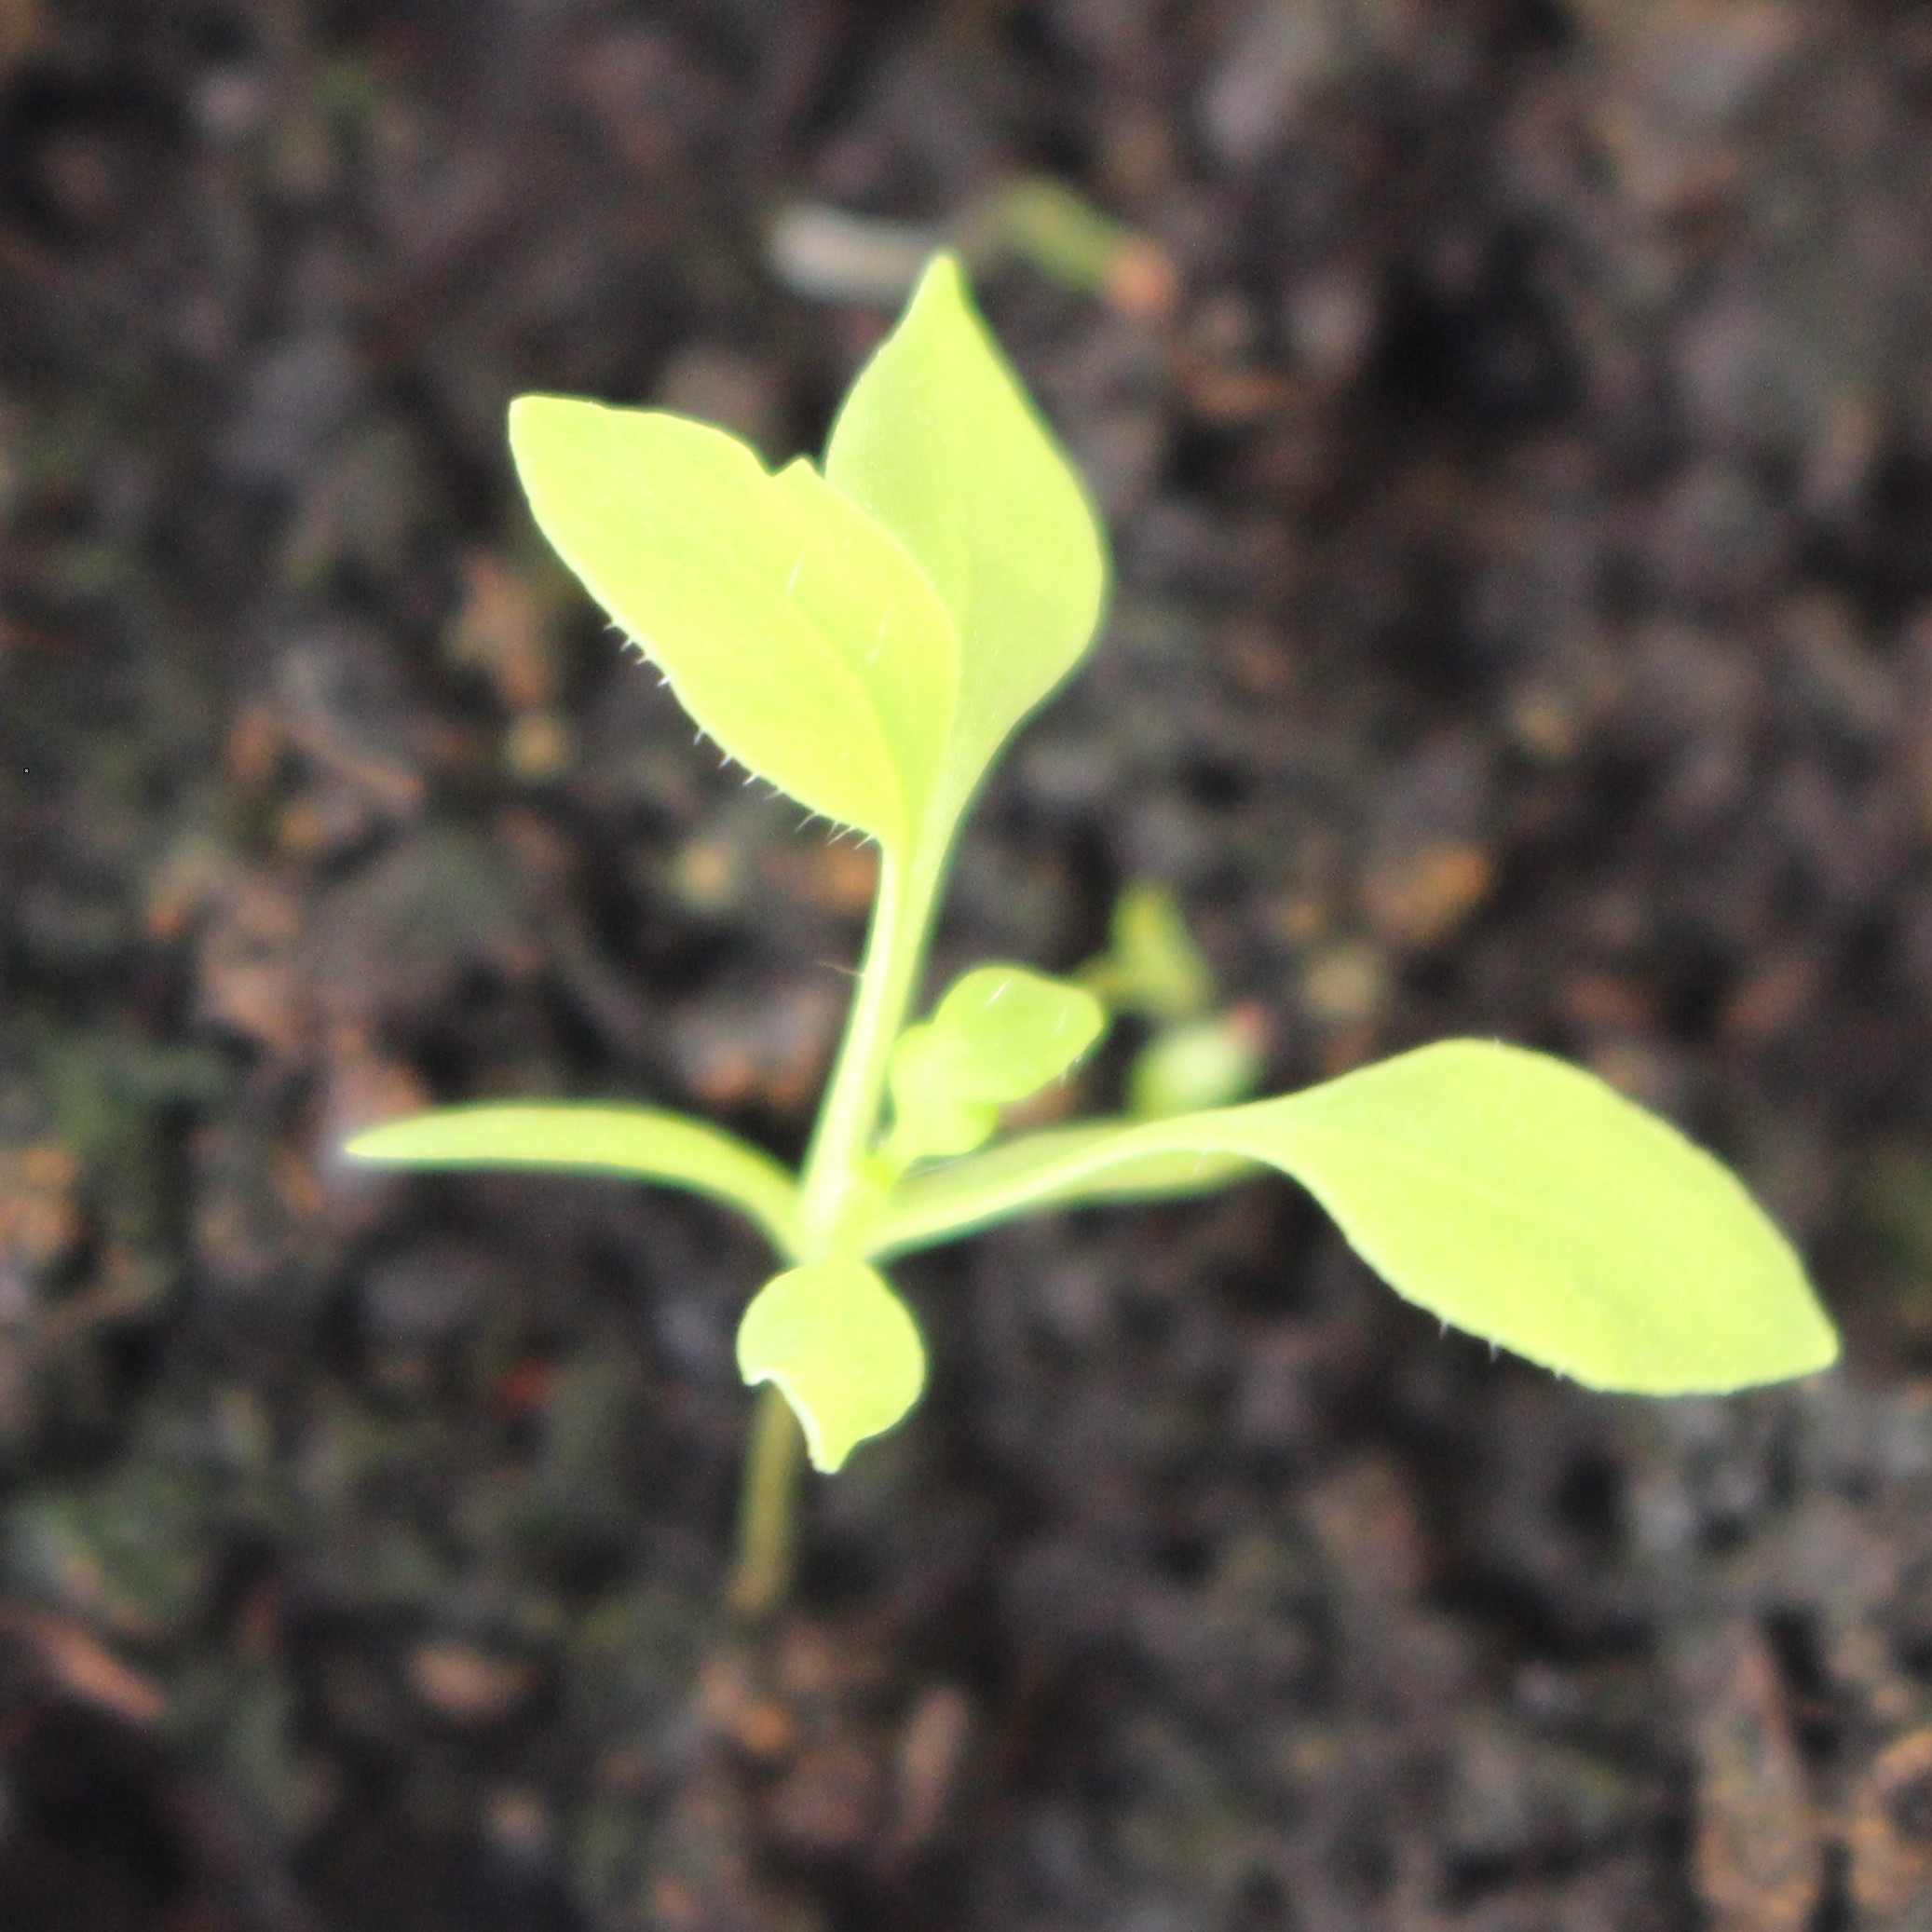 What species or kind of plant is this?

Papaver rhoeas
